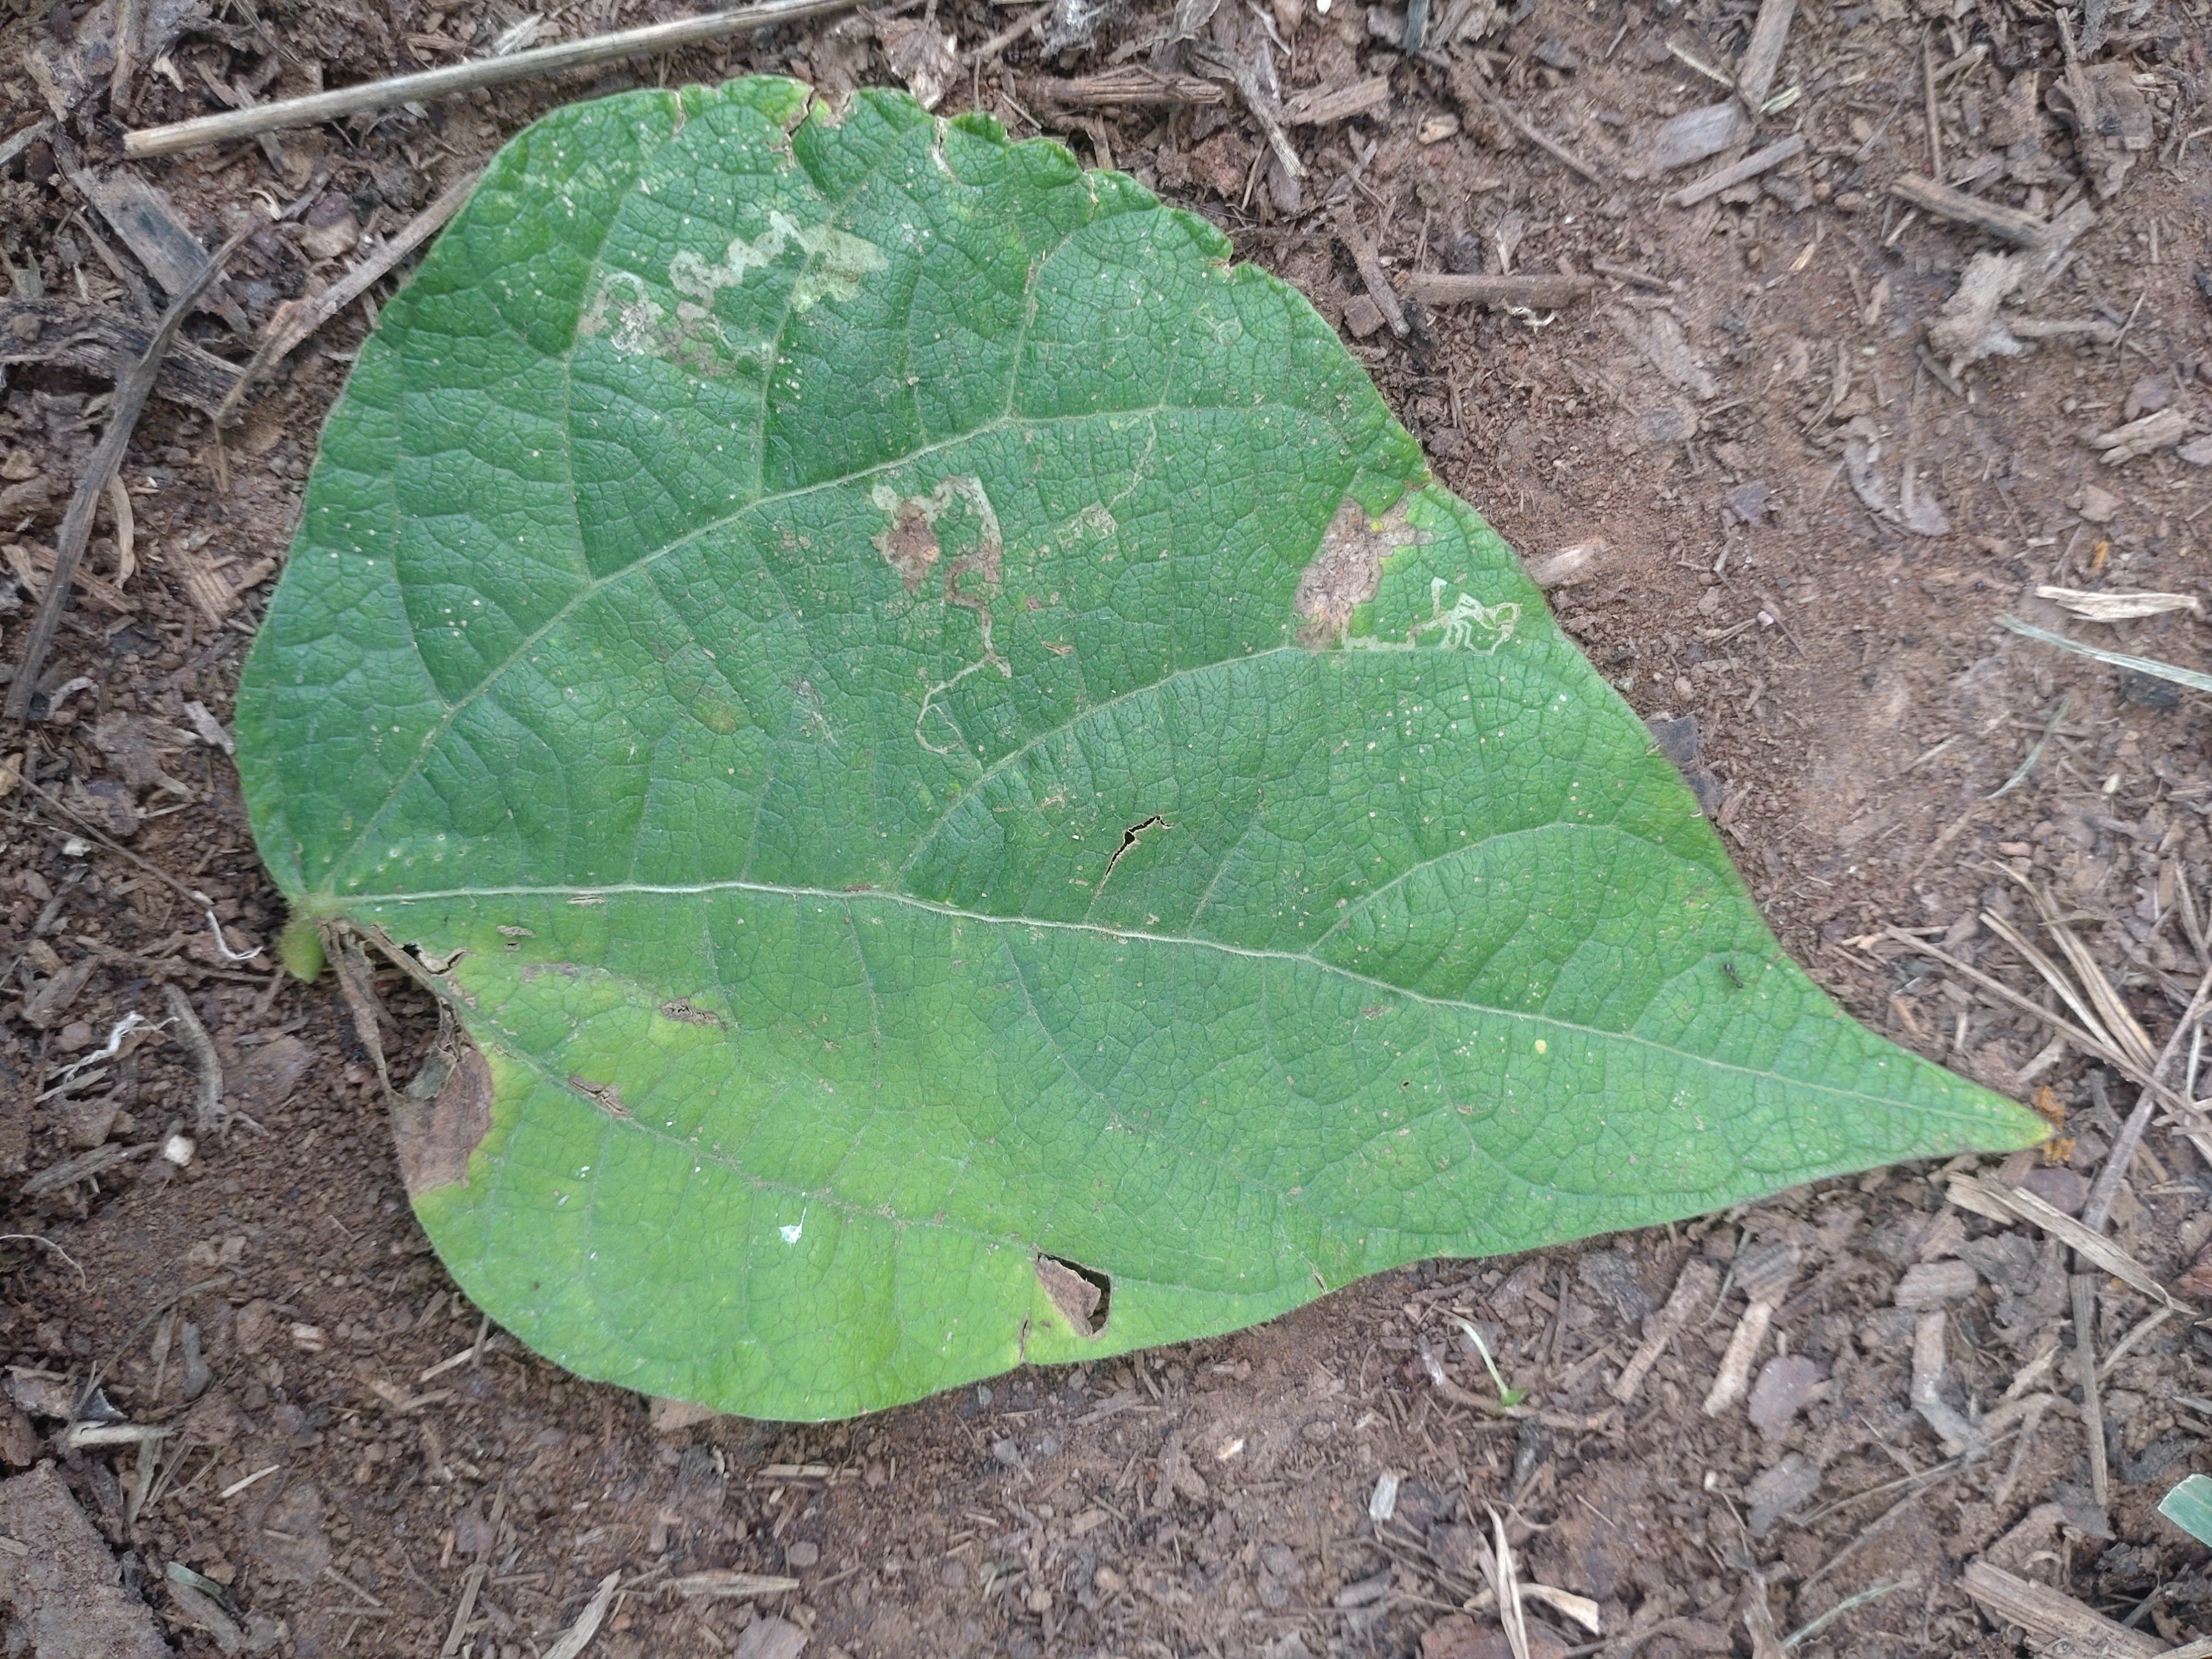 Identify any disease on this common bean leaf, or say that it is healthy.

anthracnose
